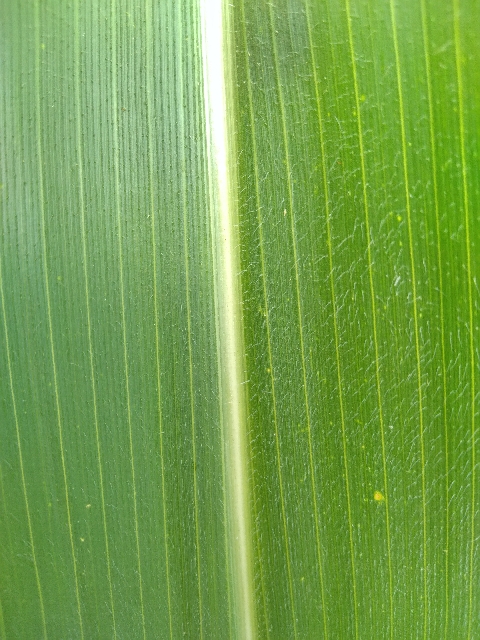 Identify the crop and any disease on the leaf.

maize, healthy
